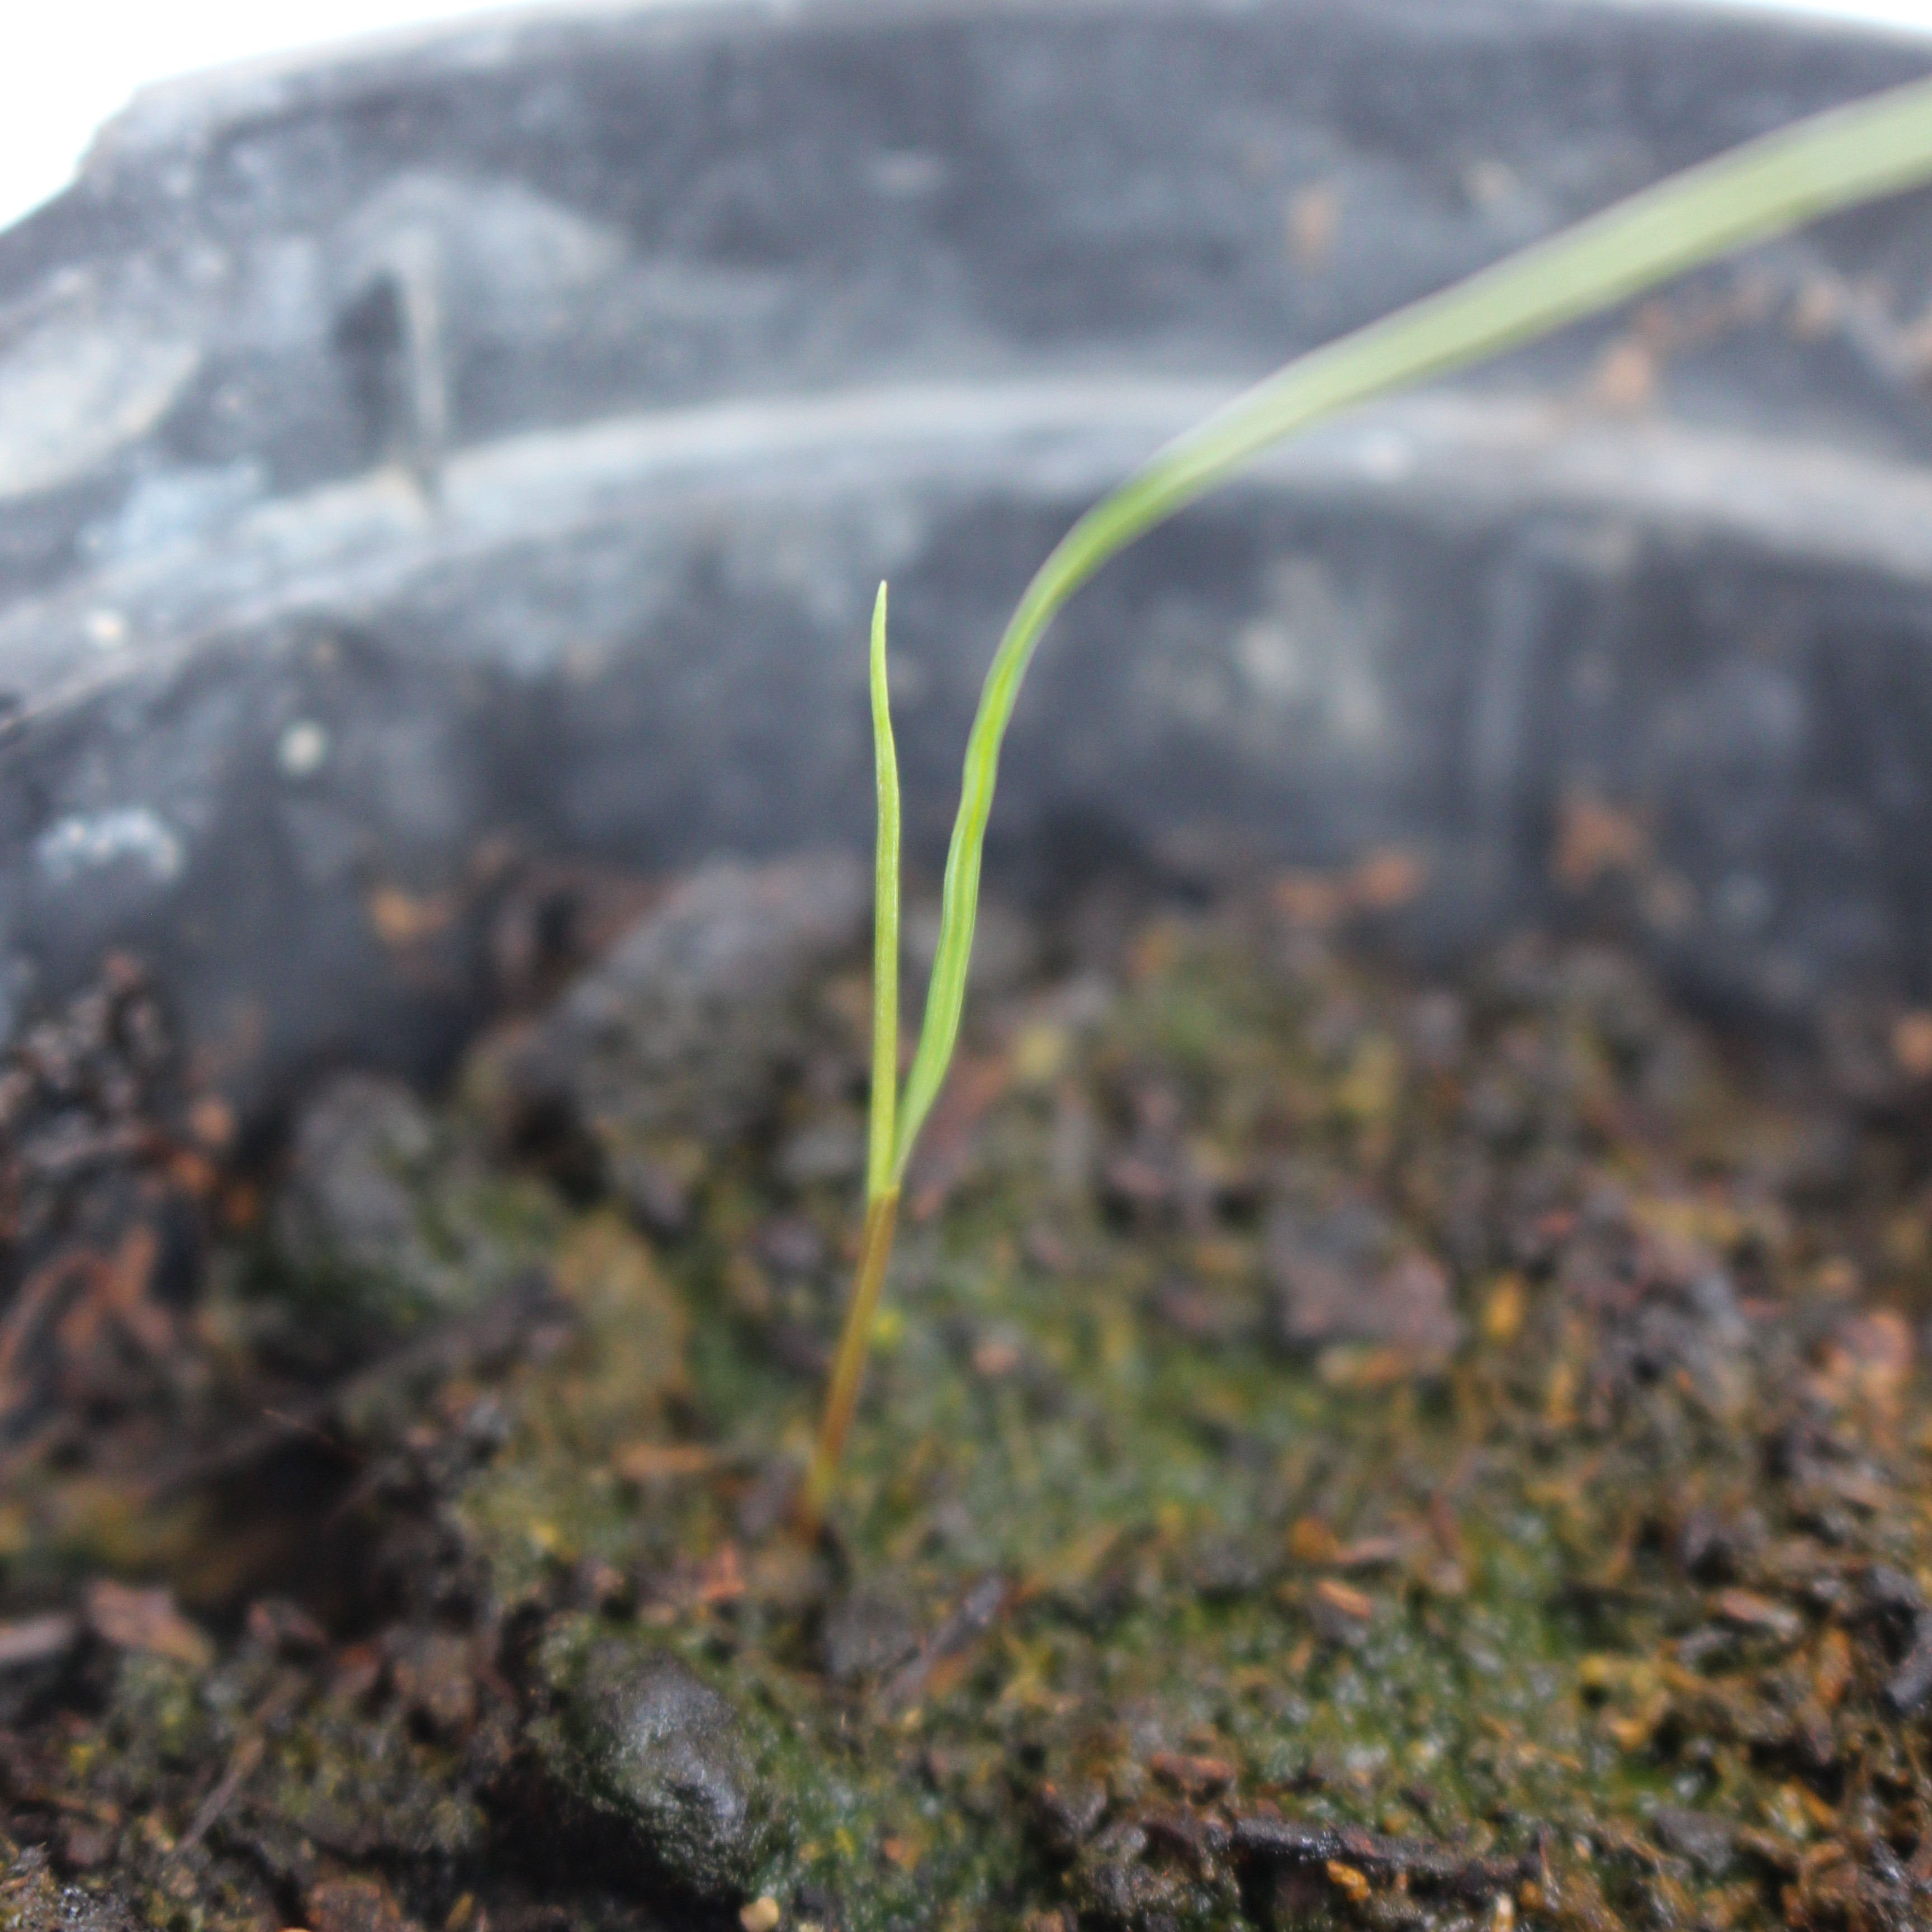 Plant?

Lolium multiflorum
